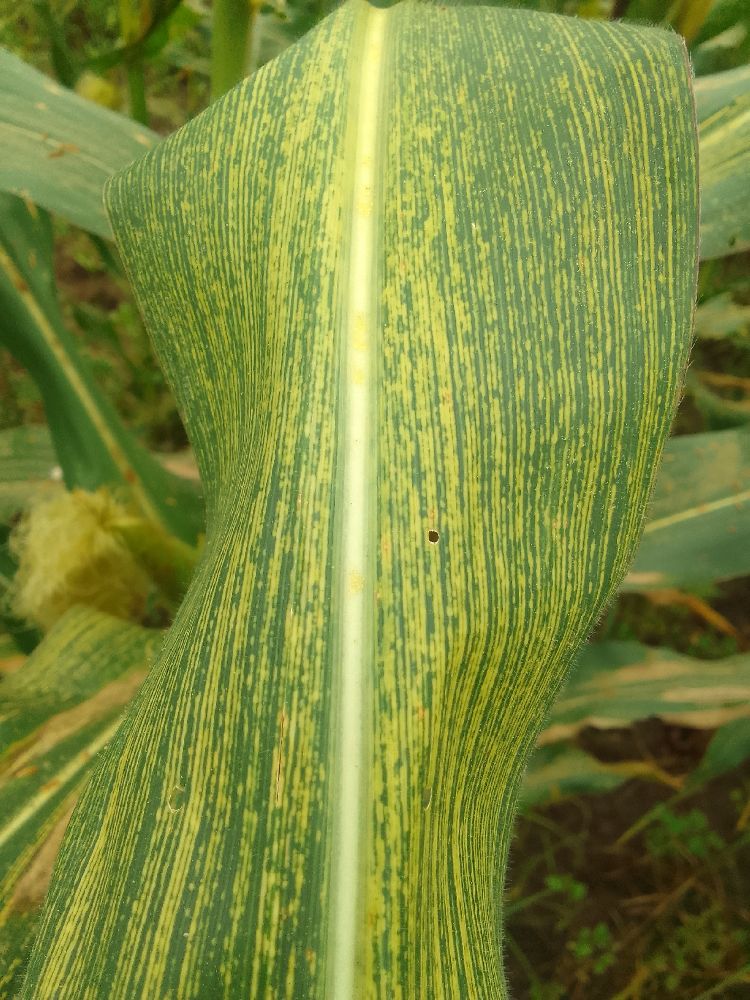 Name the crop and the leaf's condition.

maize, maize streak virus
